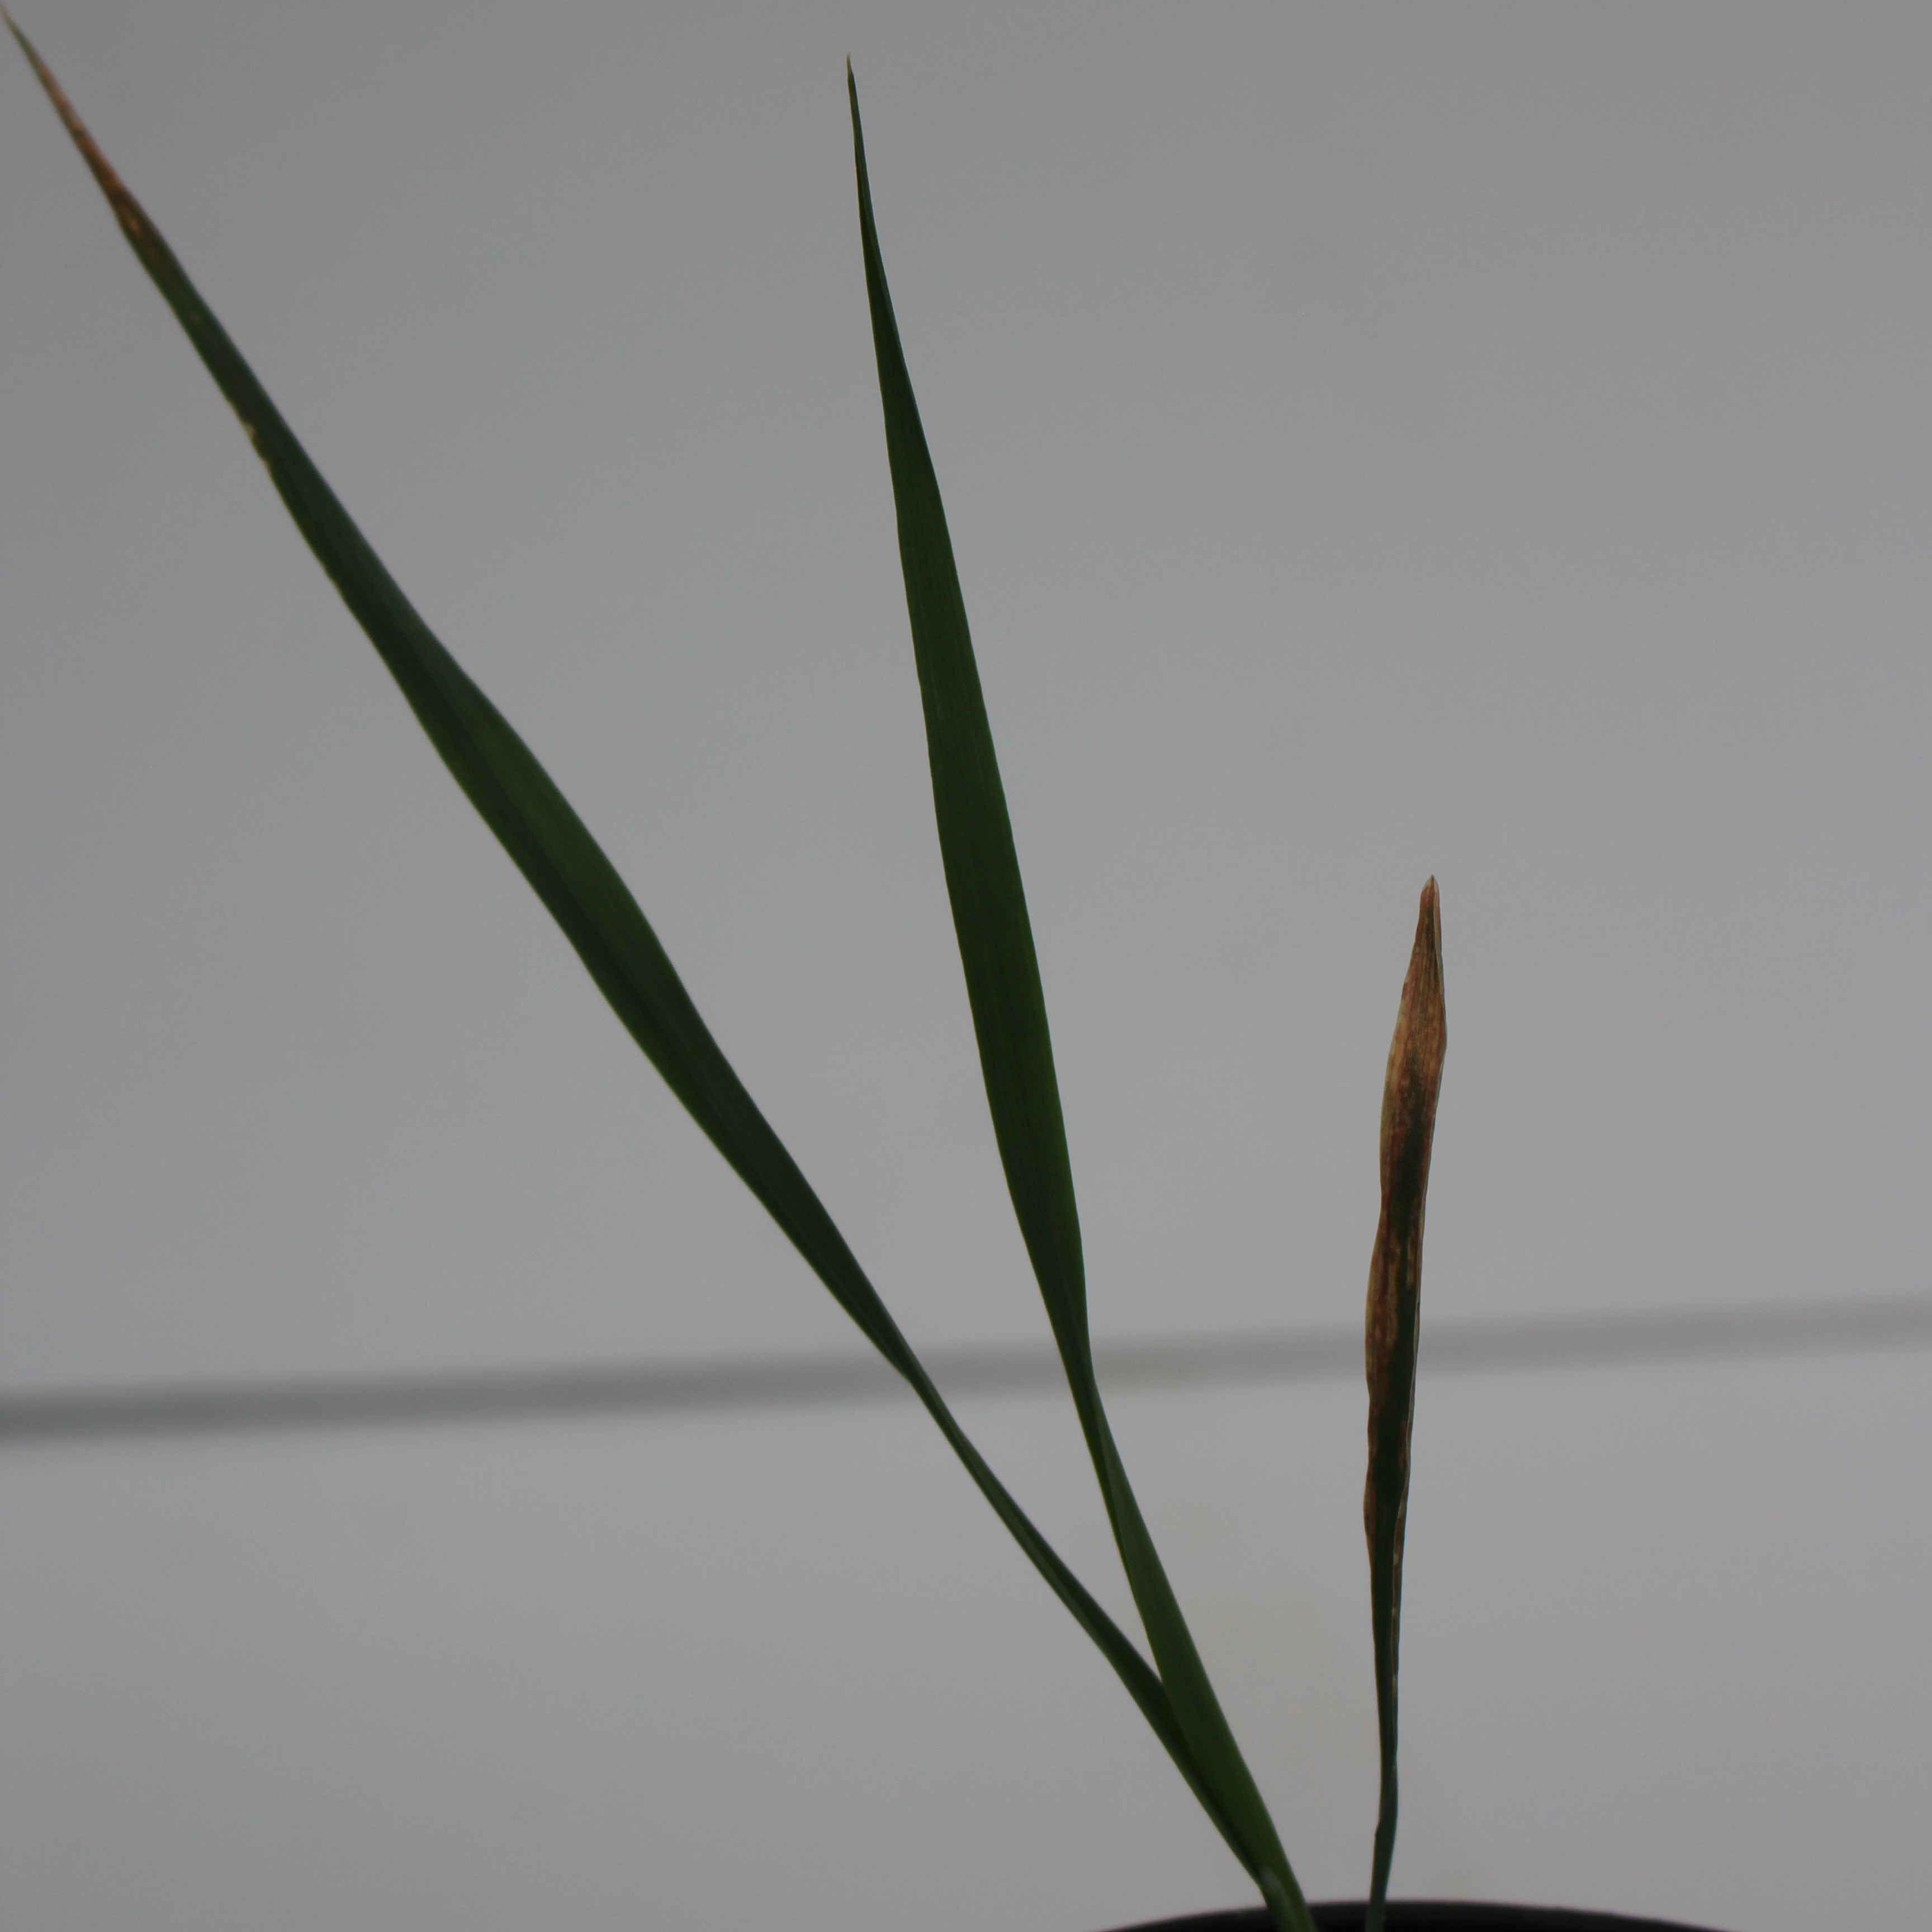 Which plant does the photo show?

Avena sterilis
